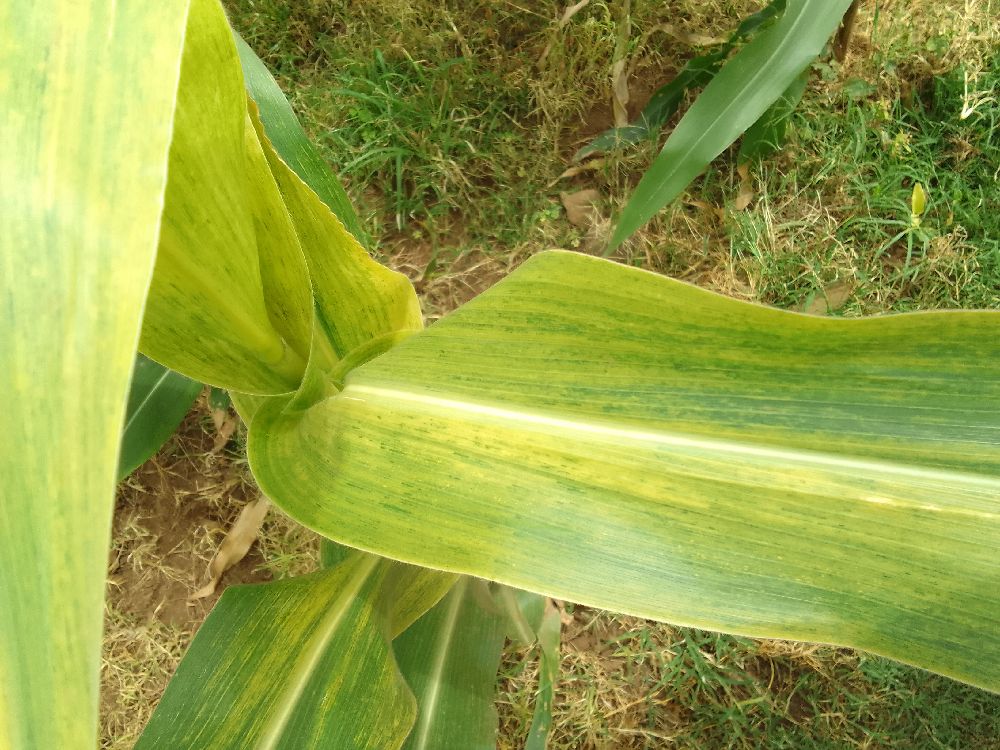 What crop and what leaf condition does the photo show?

maize, maize lethal necrosis
